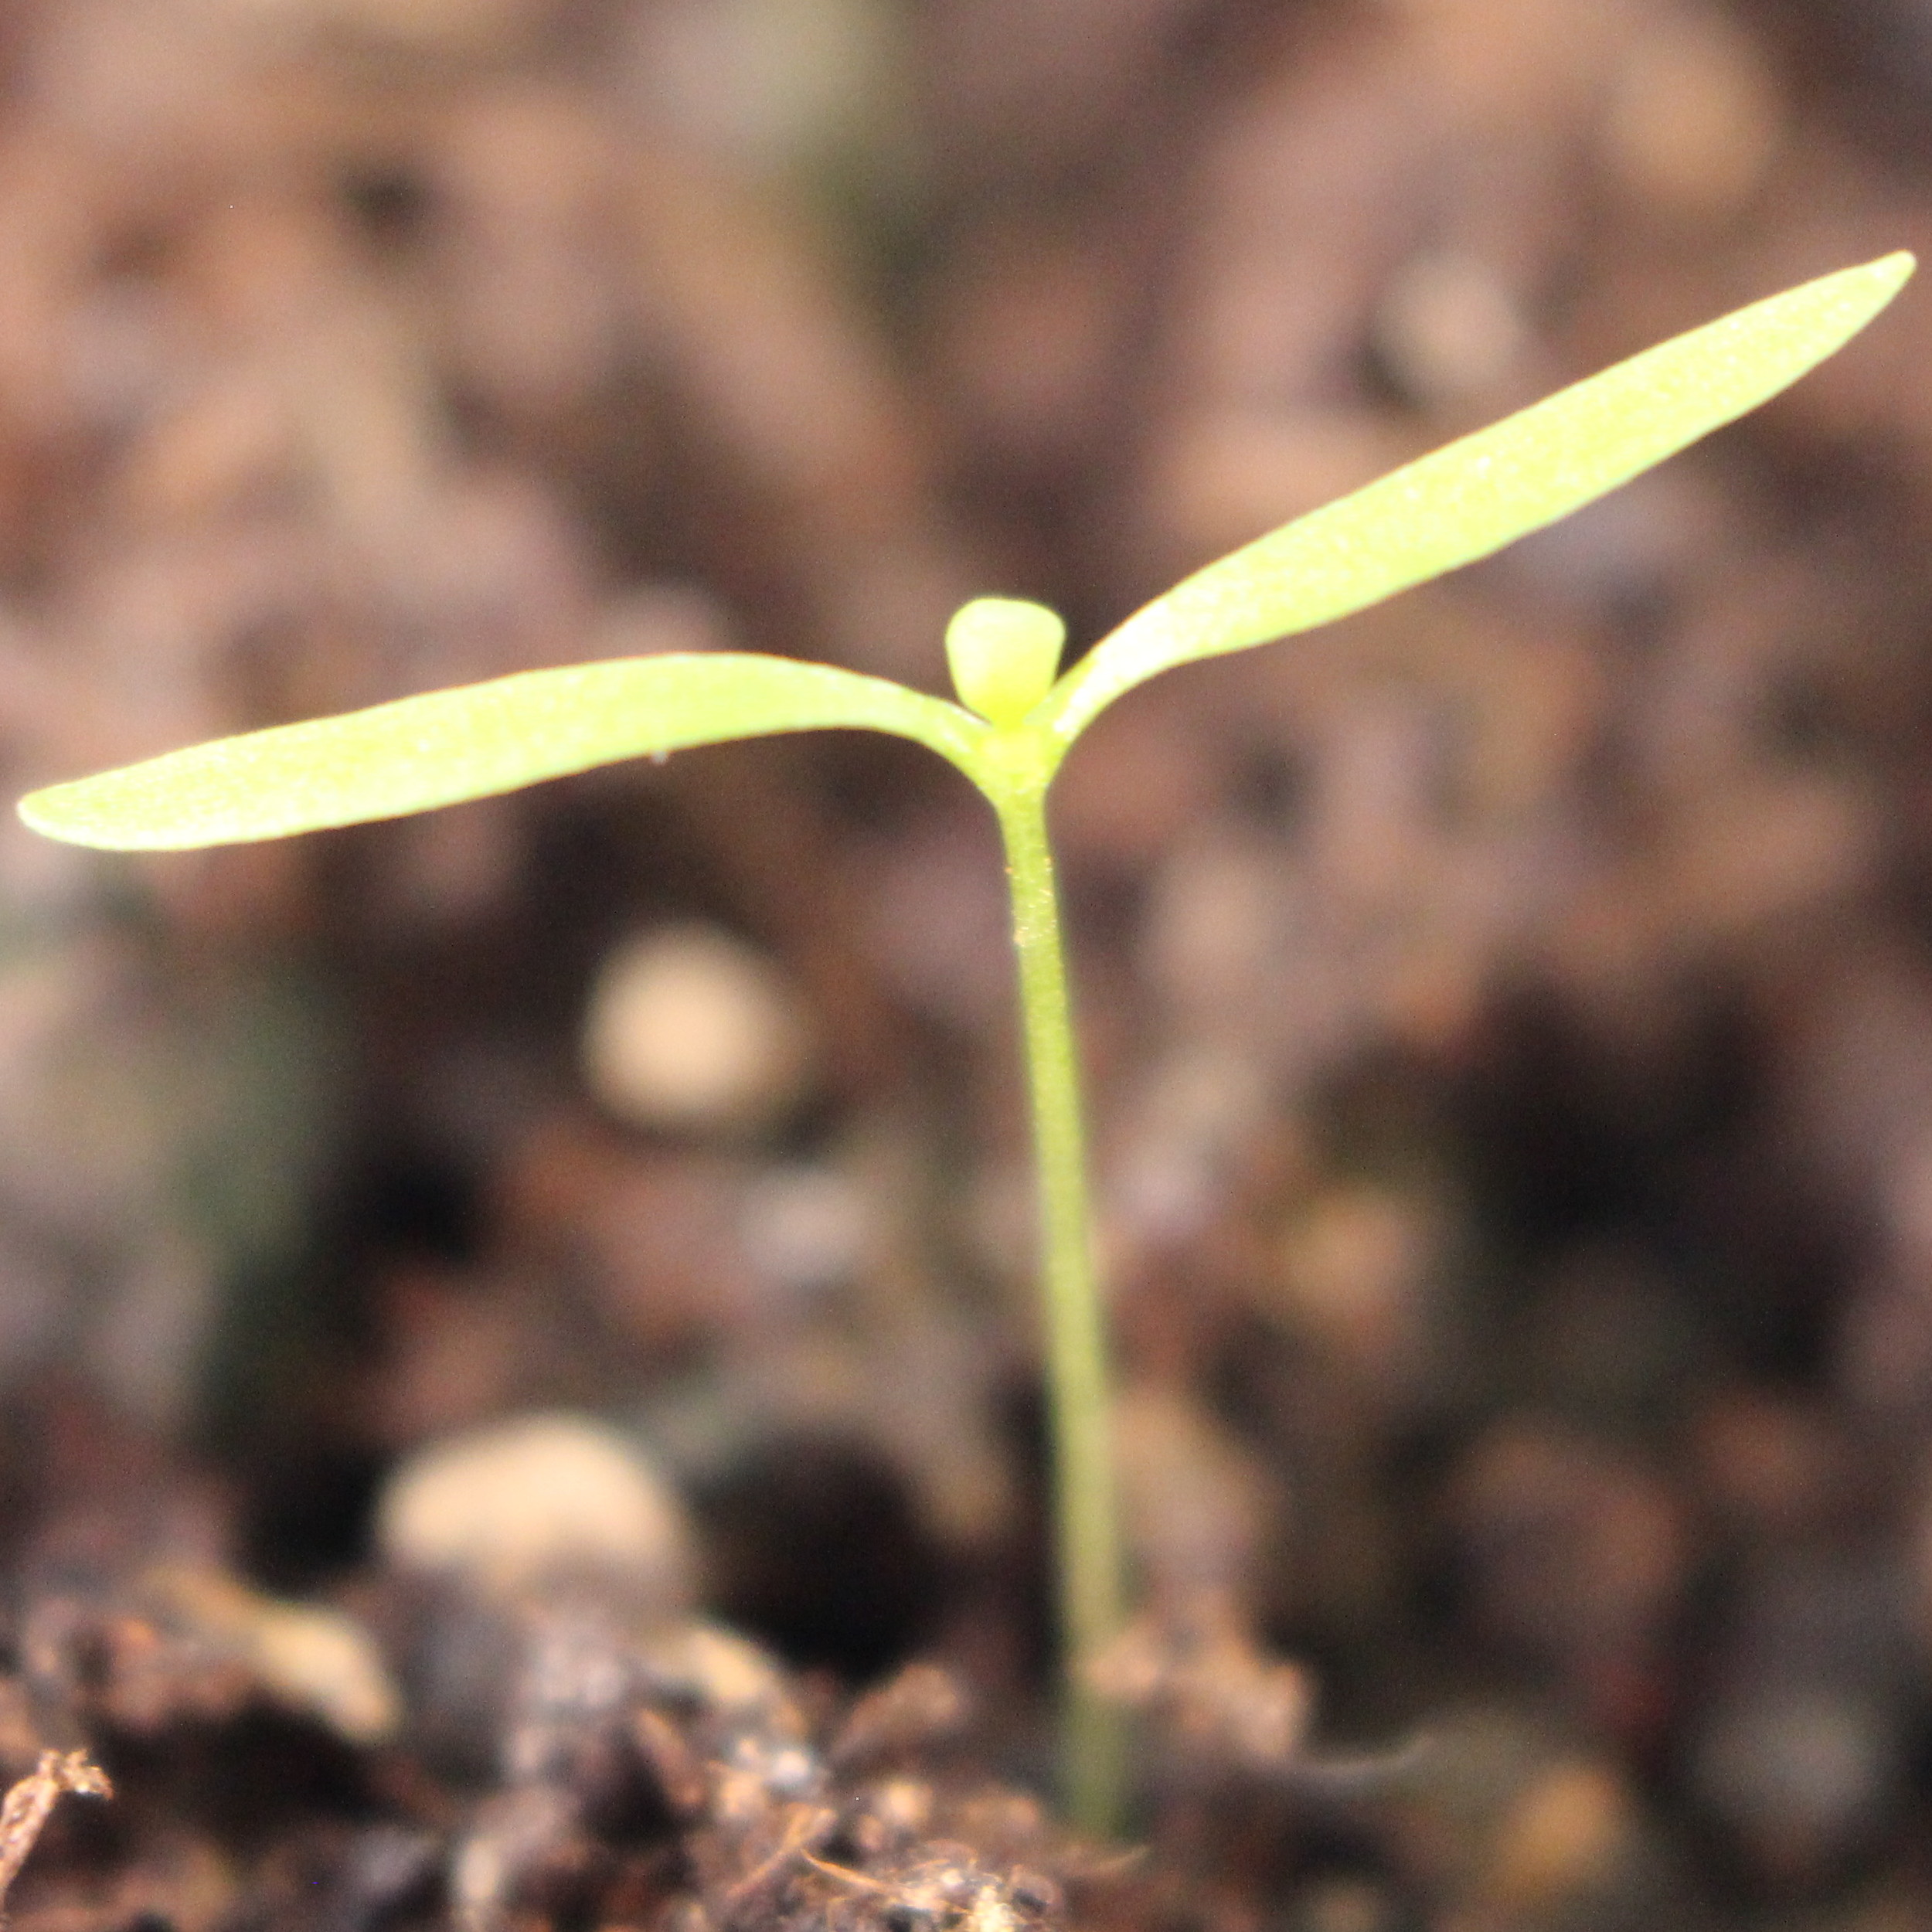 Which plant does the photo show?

Papaver rhoeas
